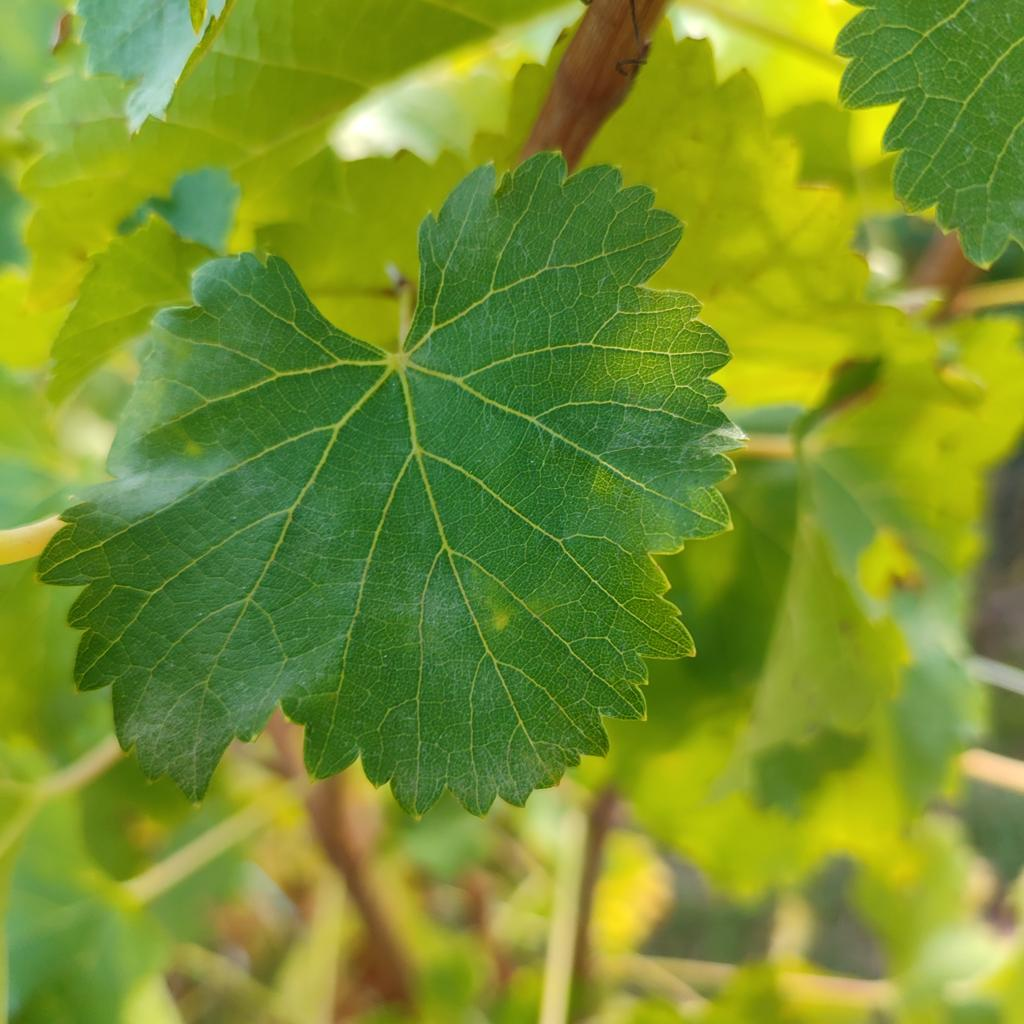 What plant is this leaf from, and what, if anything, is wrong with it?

grapevine, powdery mildew
